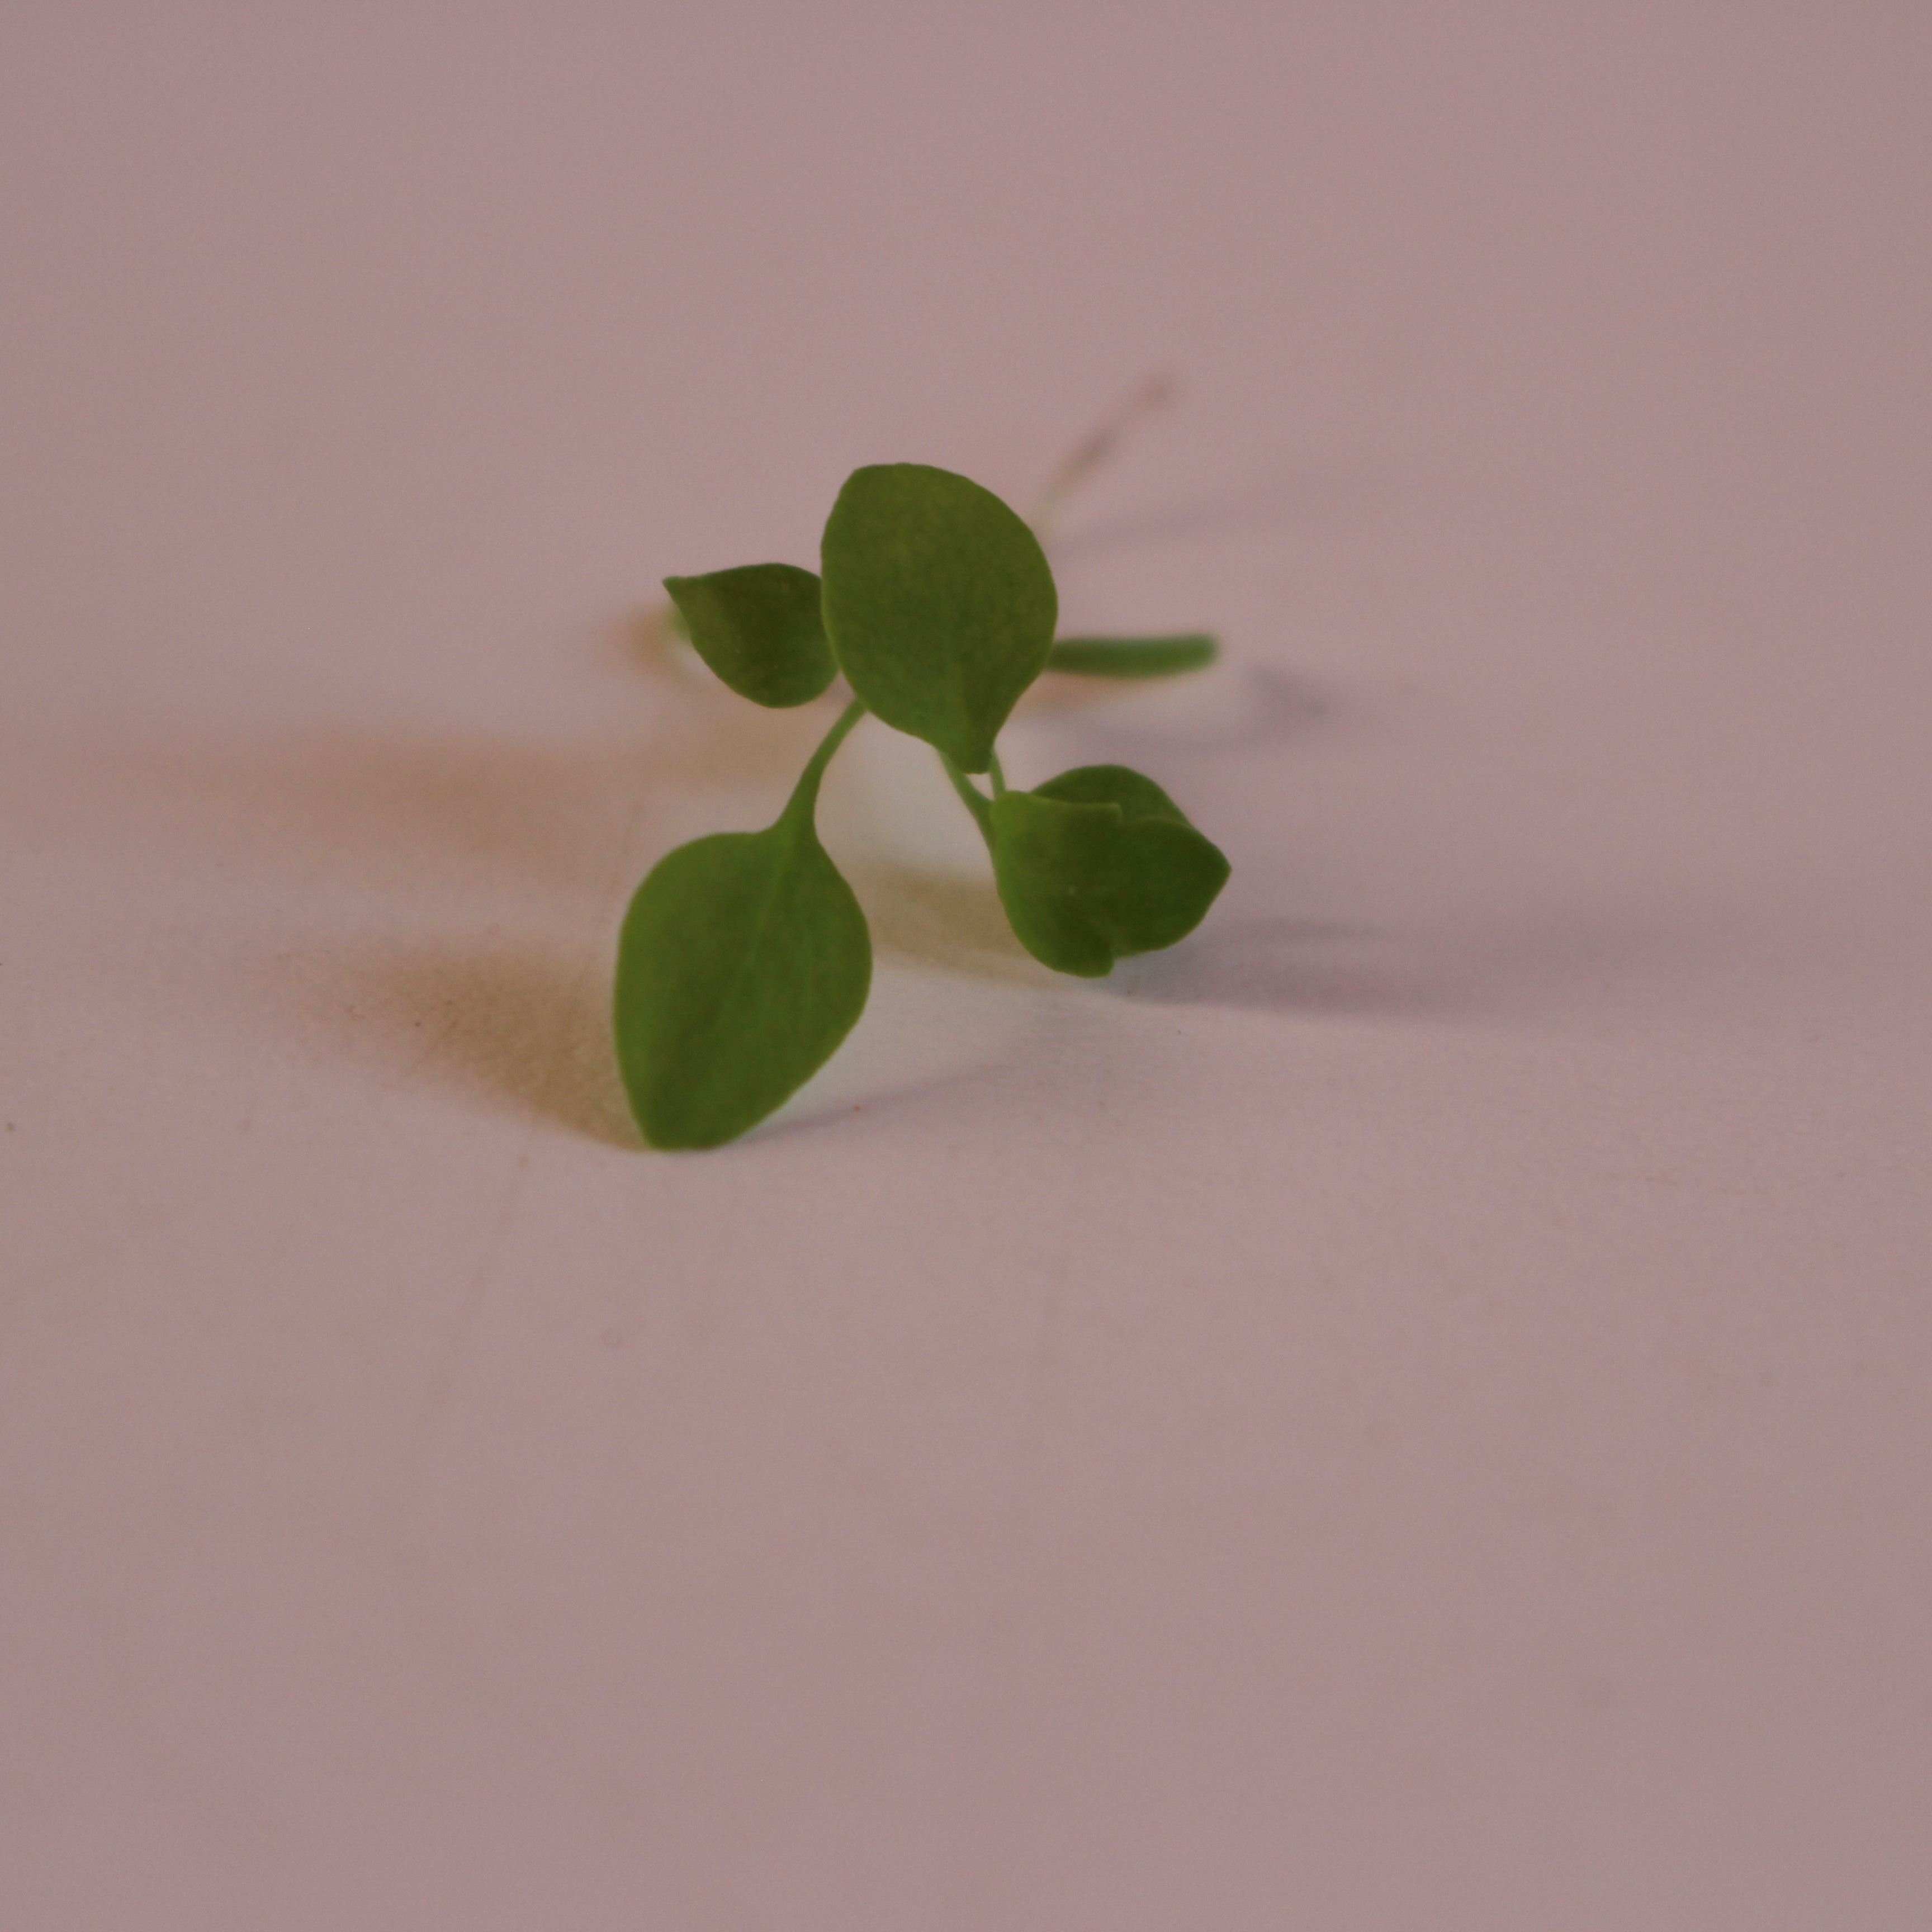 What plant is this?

Papaver rhoeas
